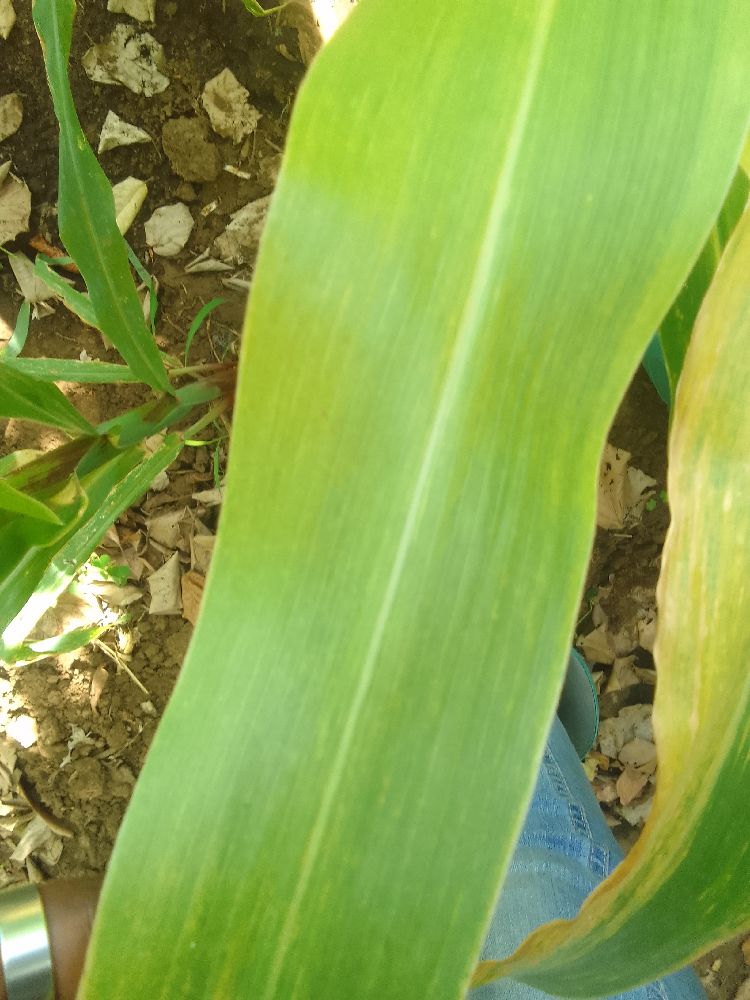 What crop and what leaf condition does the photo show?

maize, maize lethal necrosis
